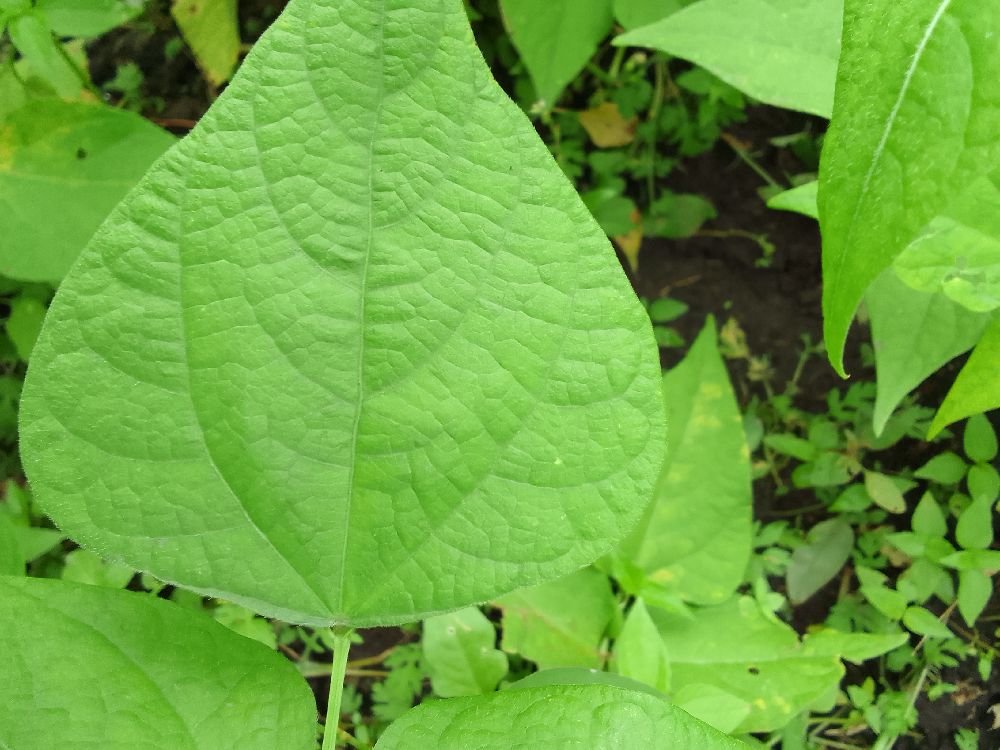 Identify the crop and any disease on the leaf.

common bean, healthy
